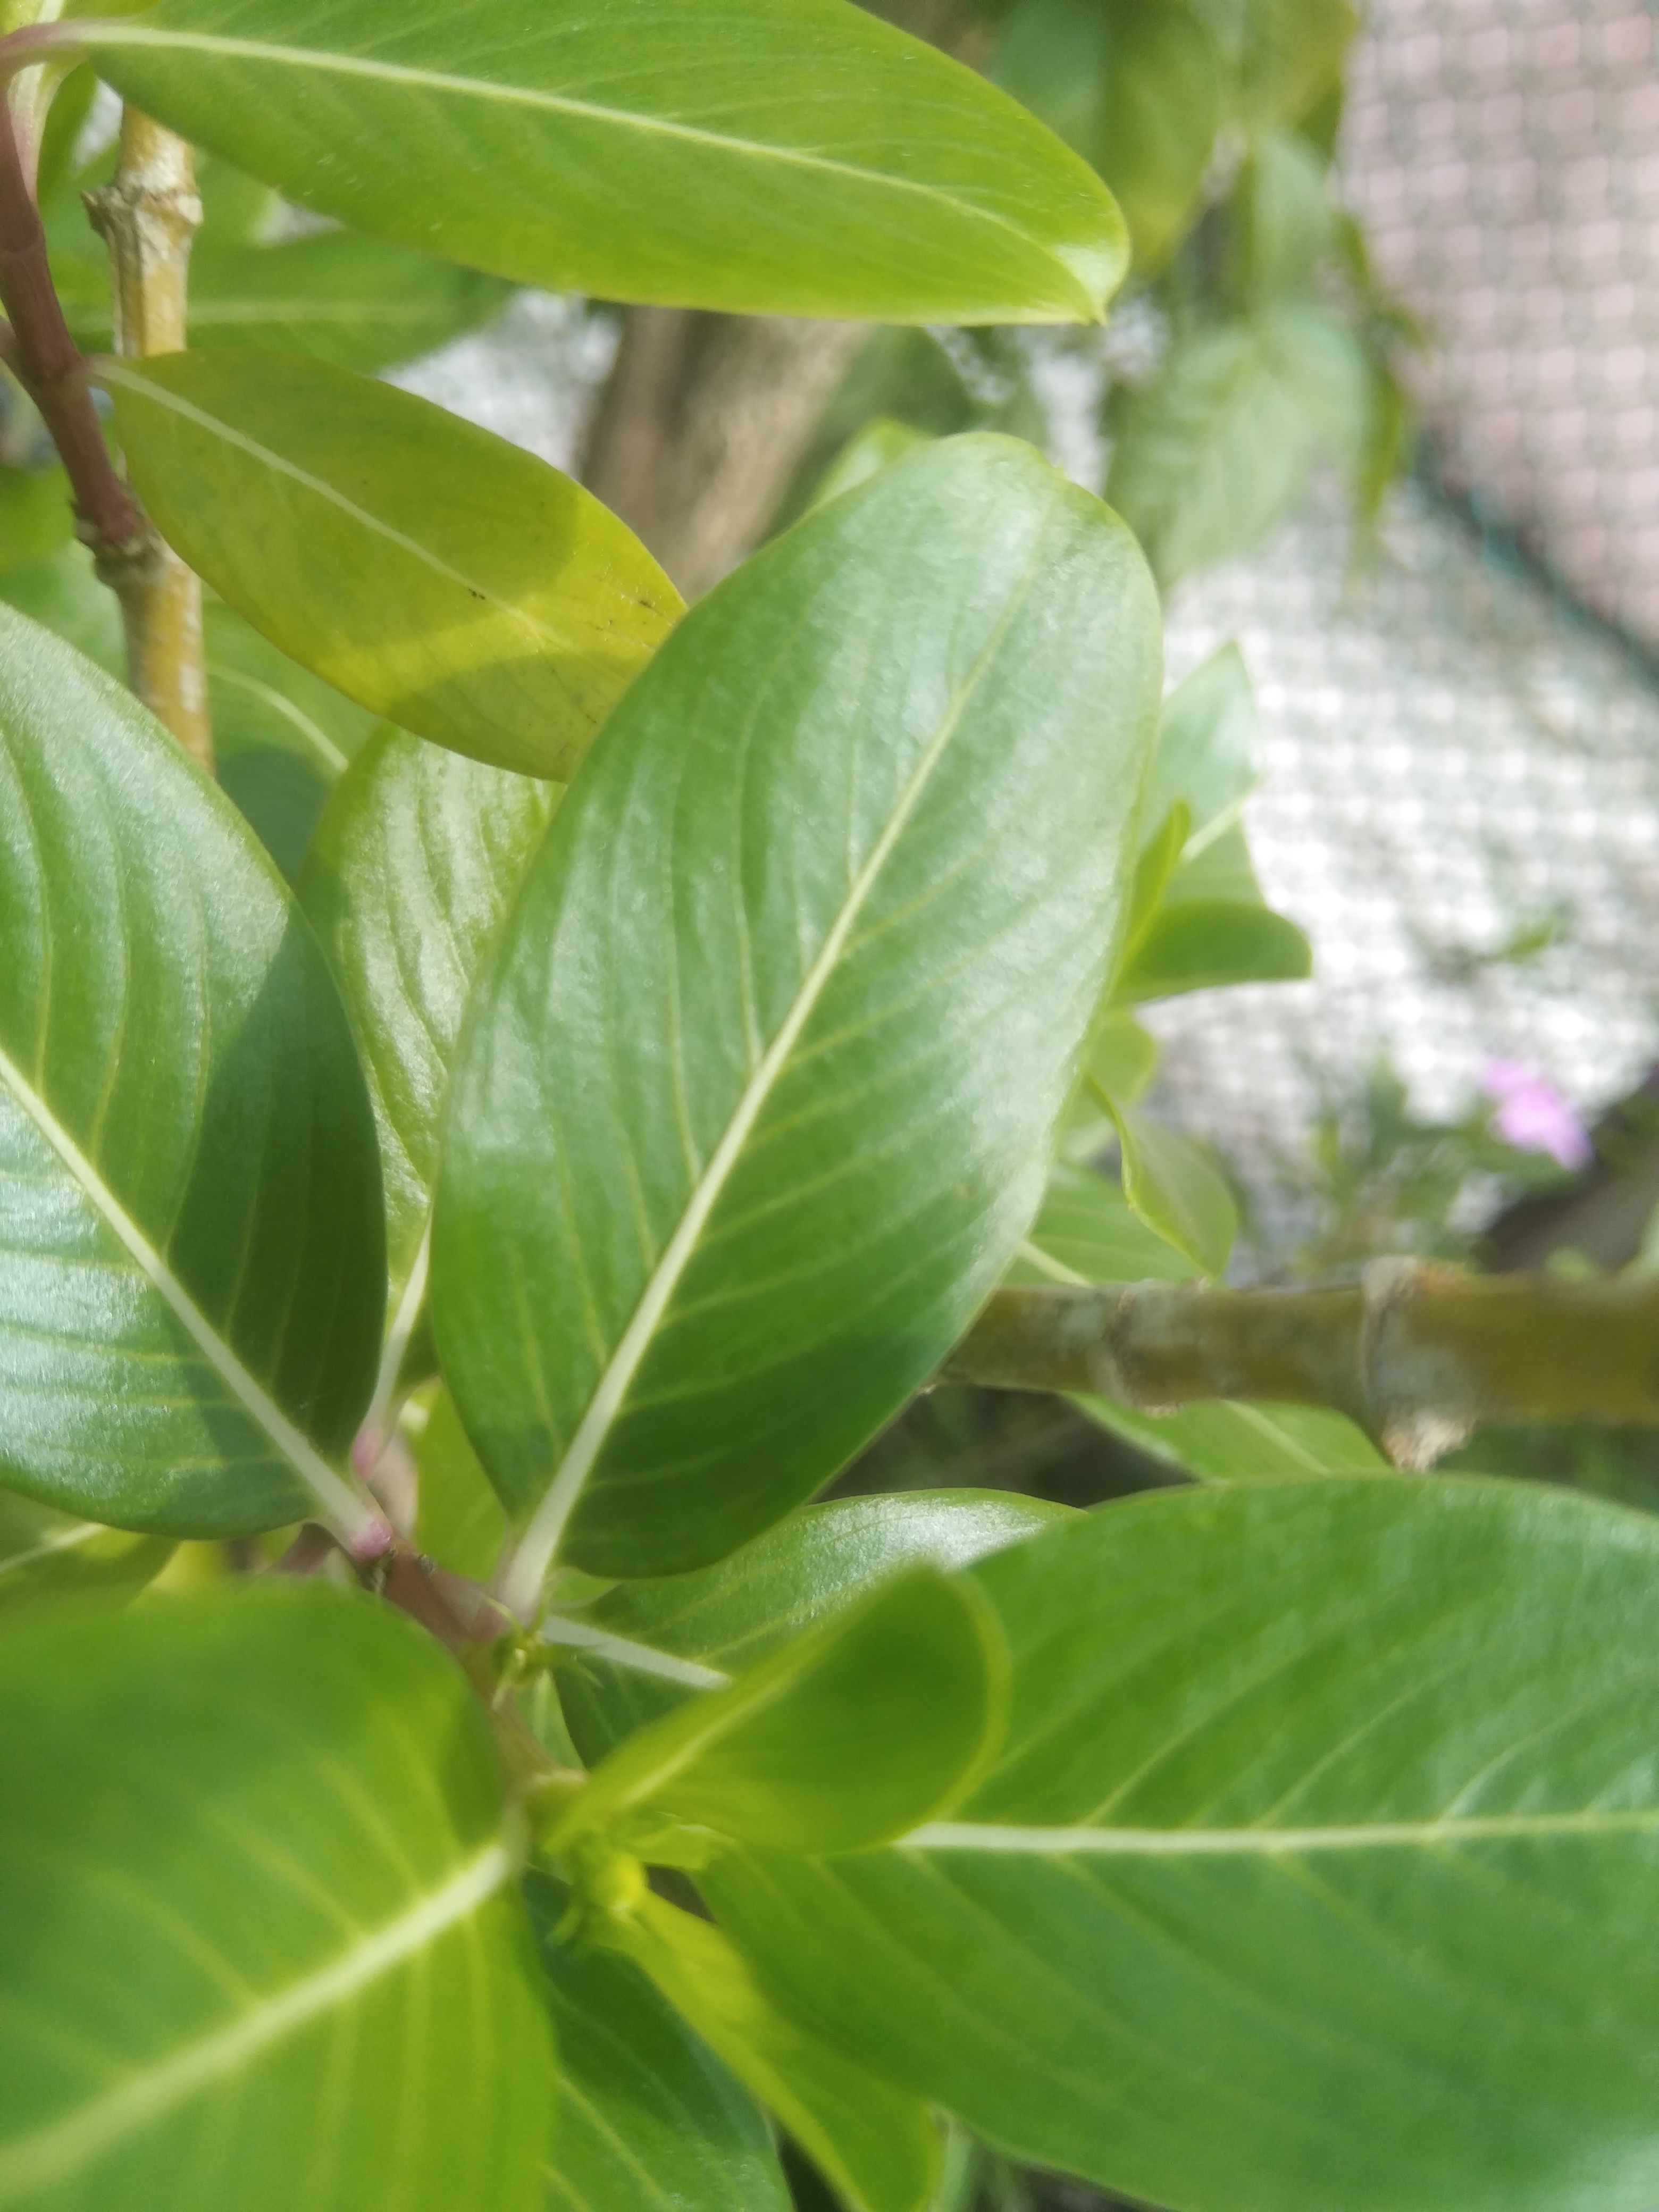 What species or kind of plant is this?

rose periwinkle
